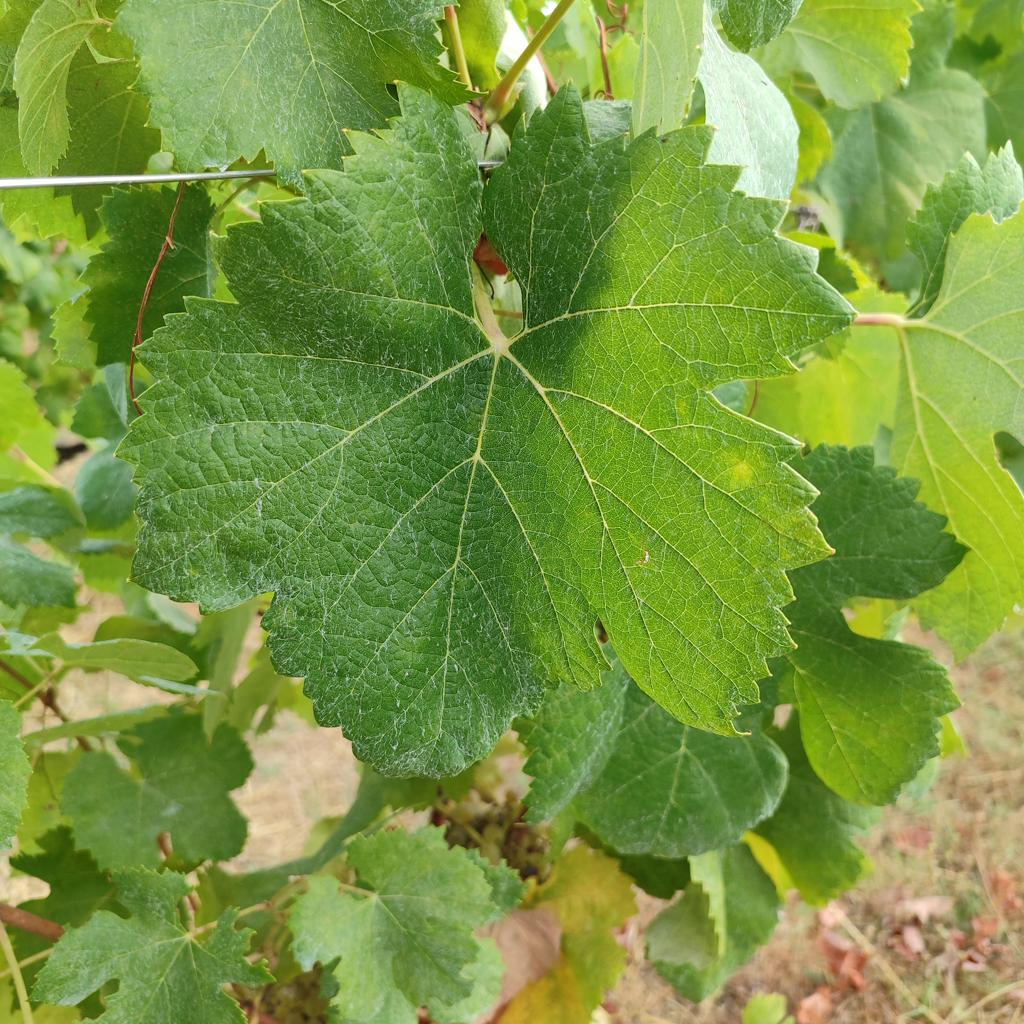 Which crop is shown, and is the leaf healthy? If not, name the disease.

grapevine, healthy
